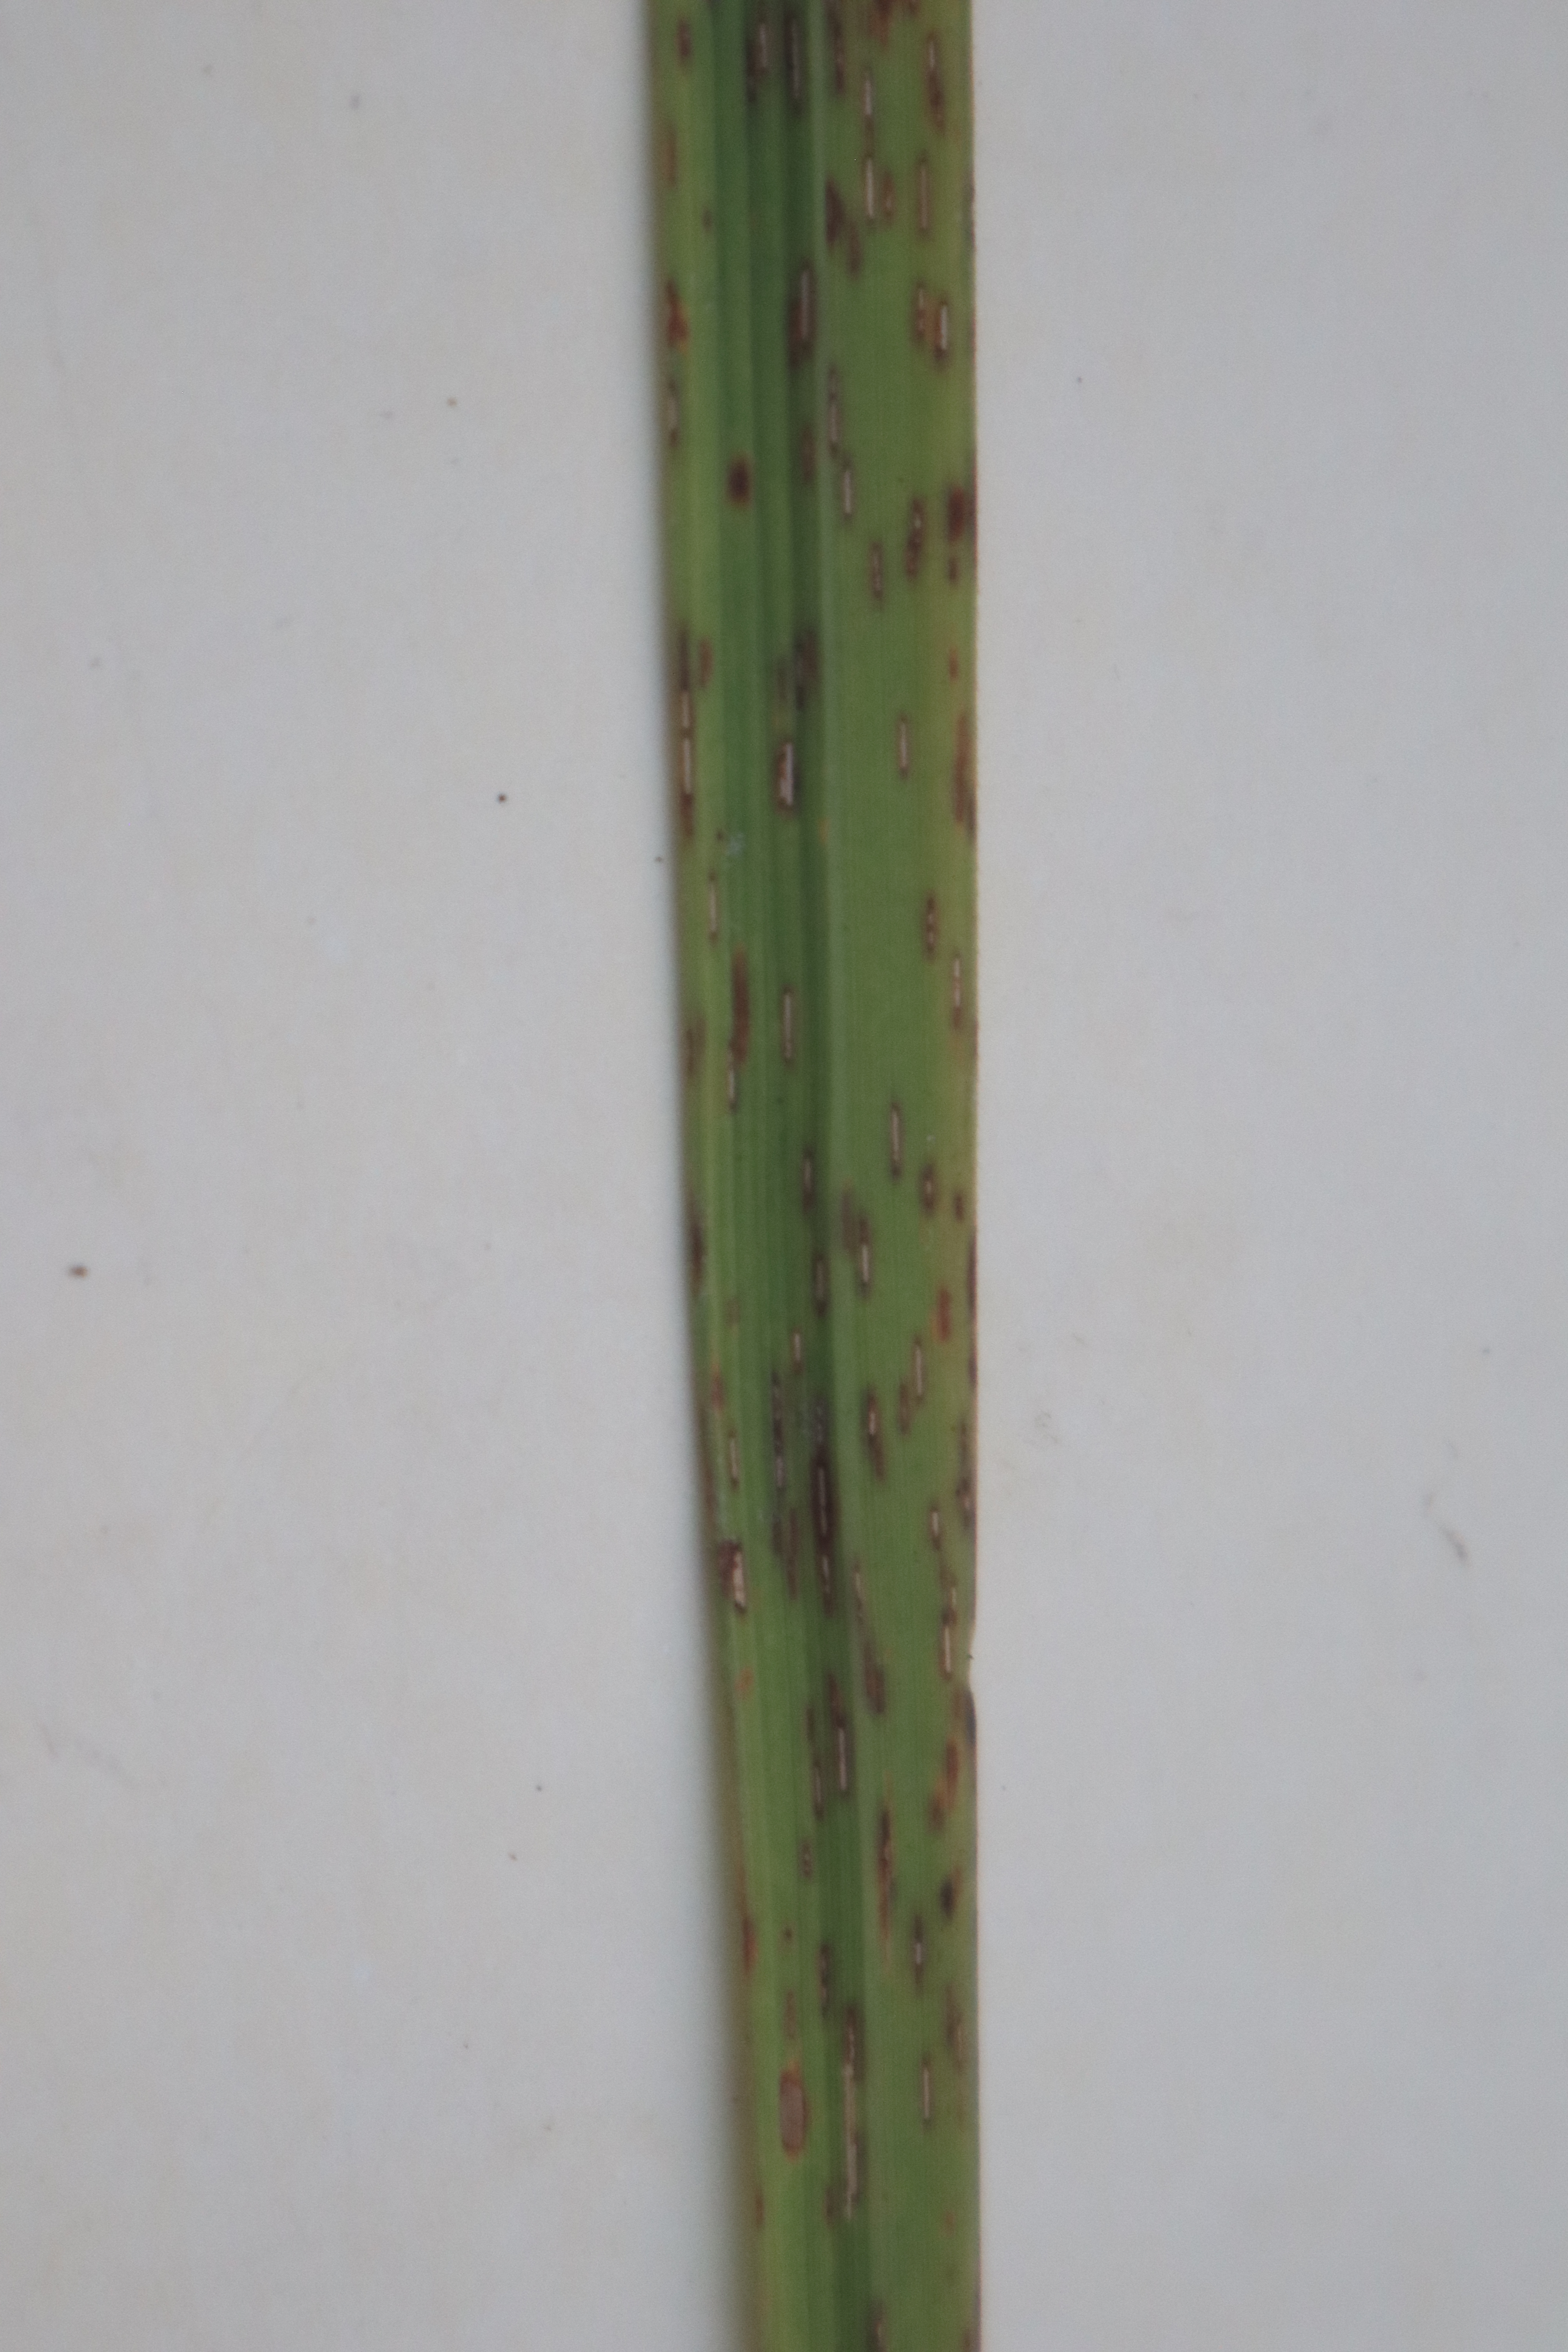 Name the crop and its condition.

rice, brown spots
